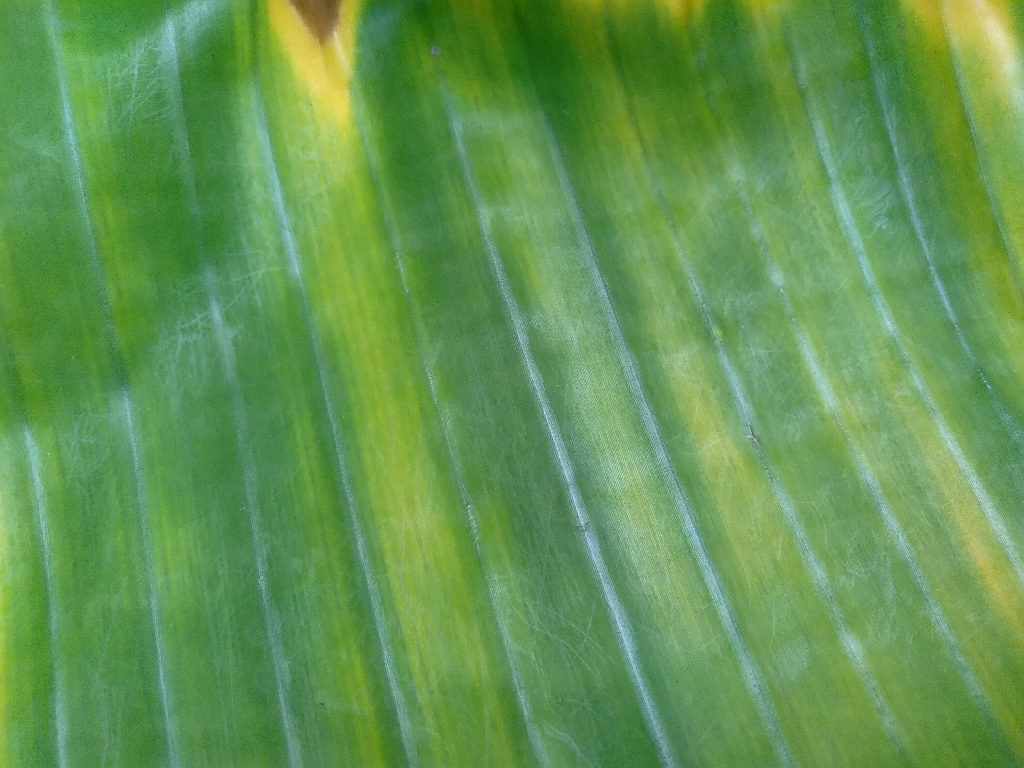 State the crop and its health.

banana, fusarium wilt race 1
